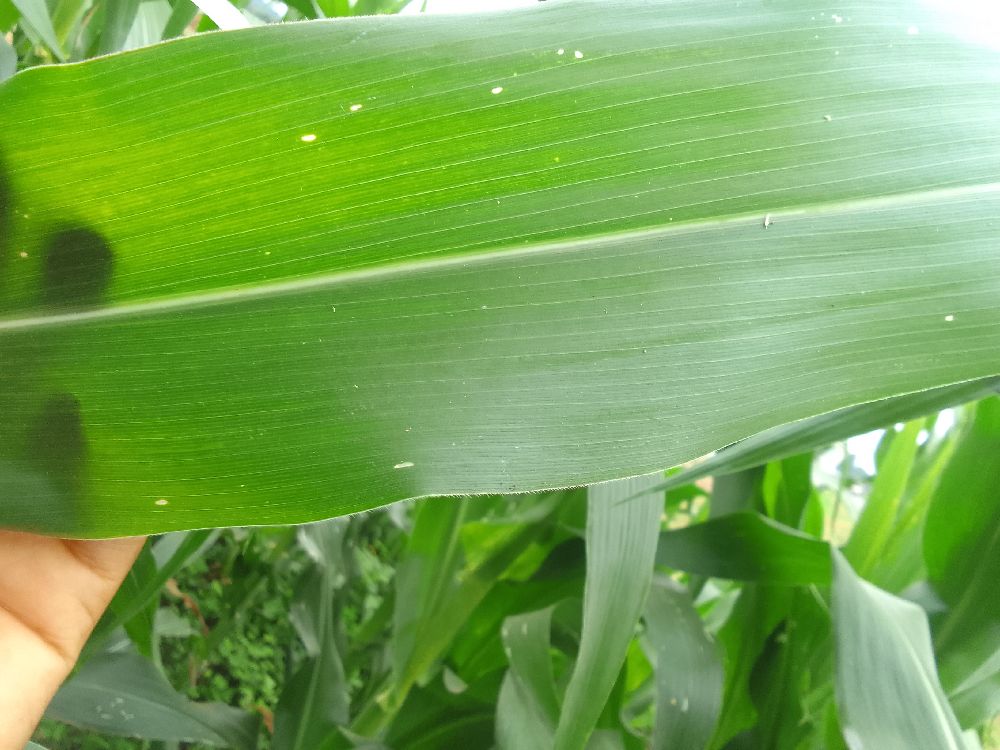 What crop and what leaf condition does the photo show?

maize, healthy
